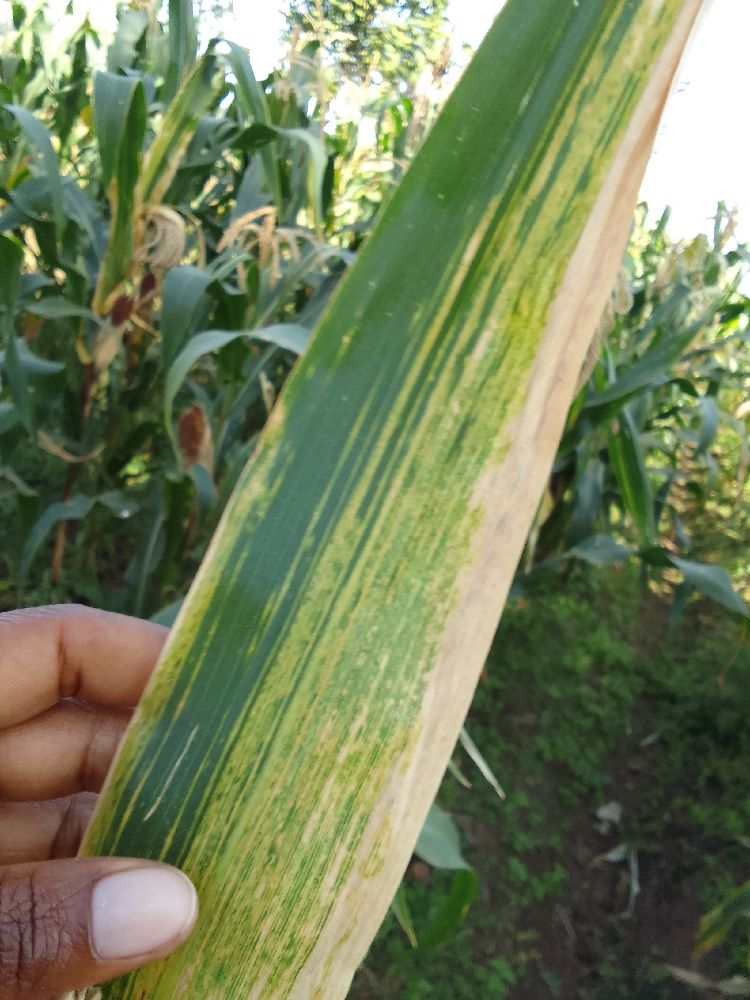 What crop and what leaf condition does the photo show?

maize, maize lethal necrosis
